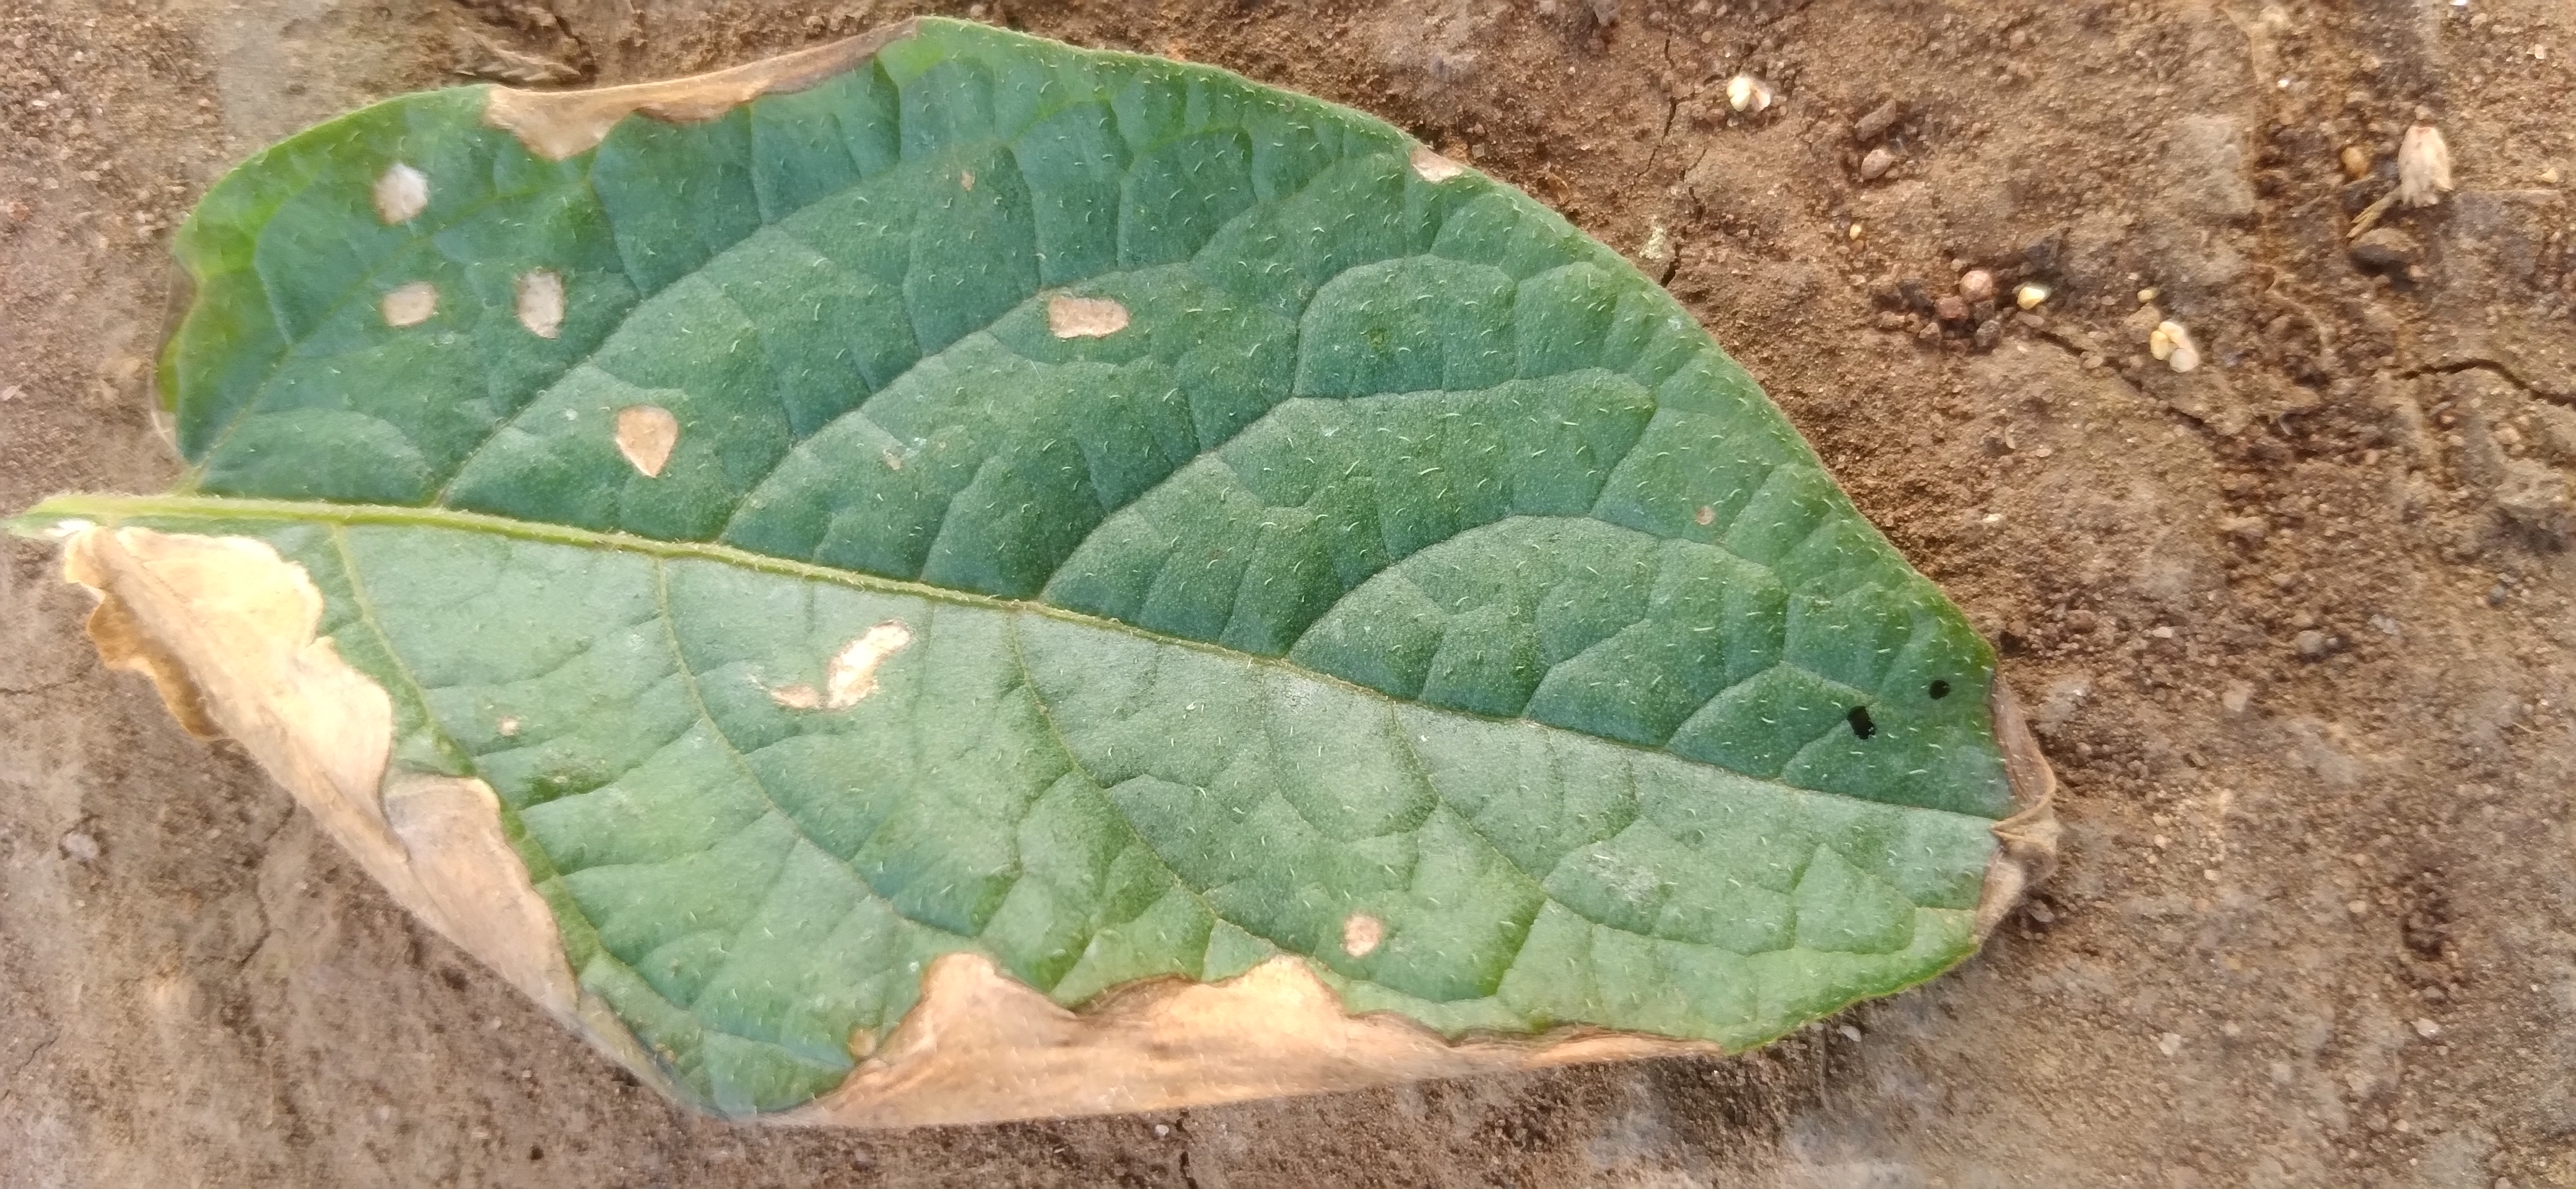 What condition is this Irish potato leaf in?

early blight
